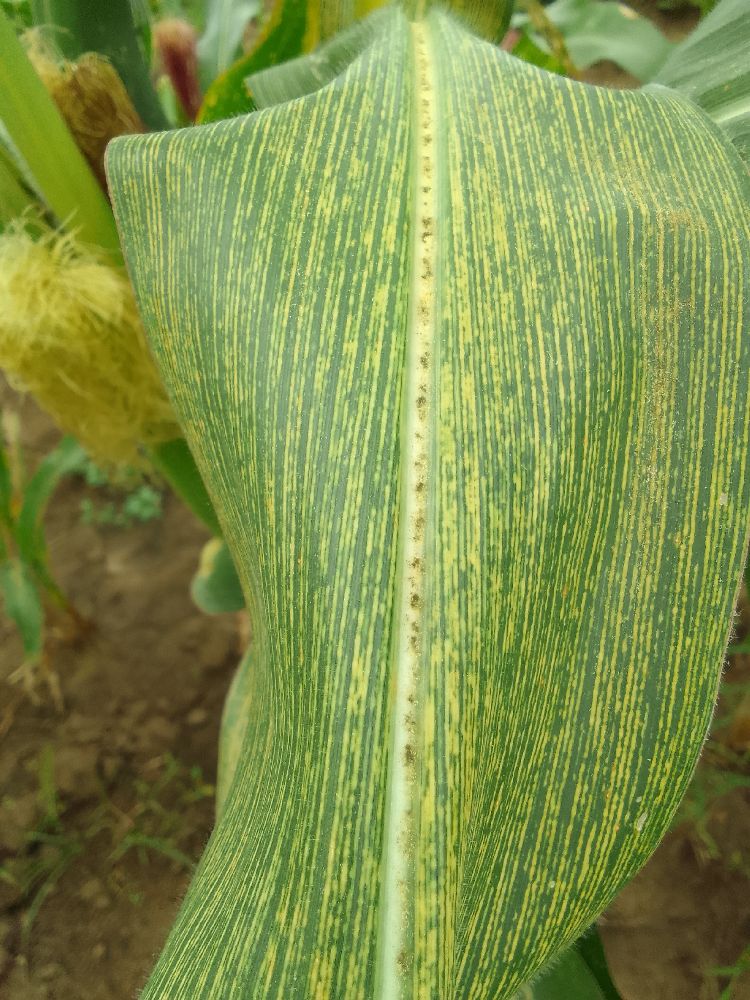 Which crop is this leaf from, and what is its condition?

maize, maize streak virus
